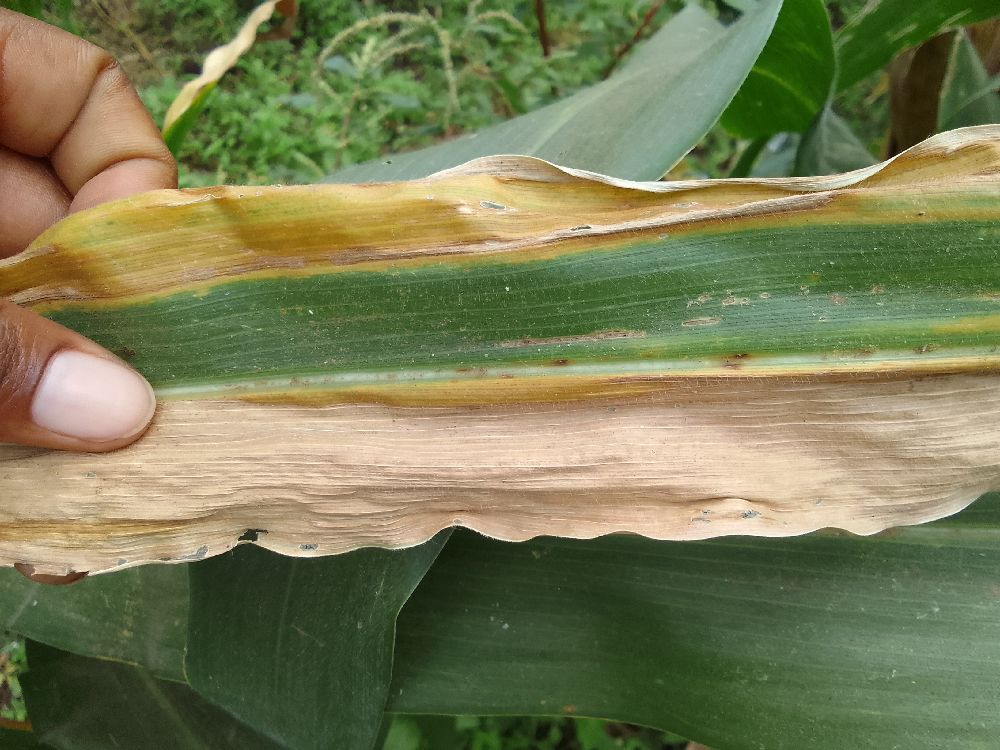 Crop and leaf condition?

maize, maize lethal necrosis
